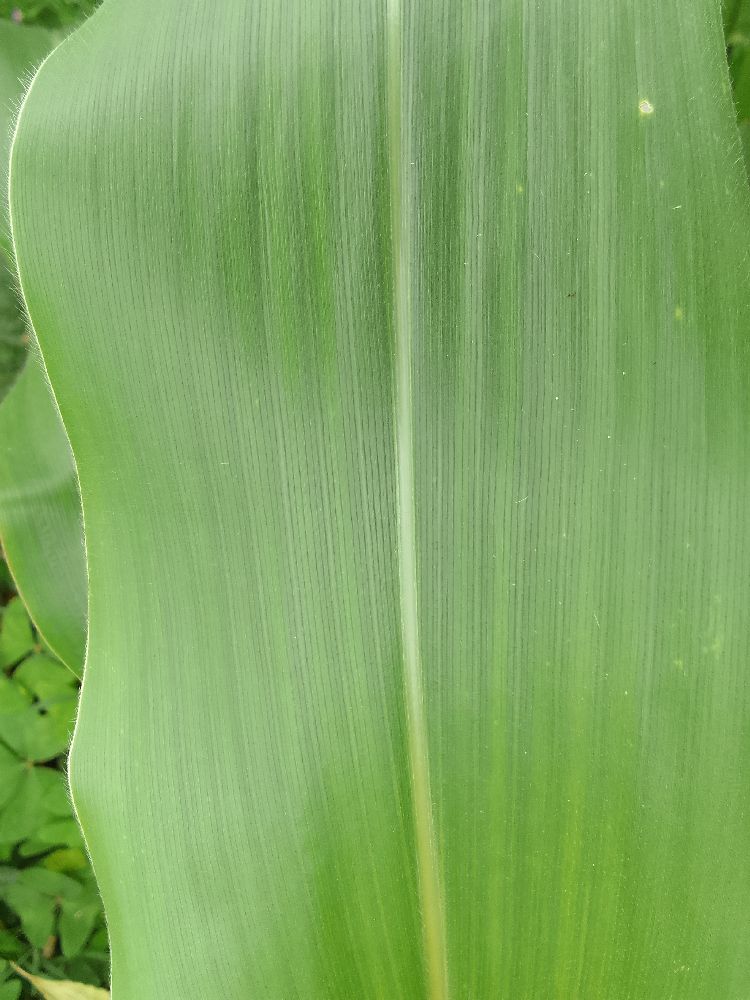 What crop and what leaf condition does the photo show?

maize, healthy
